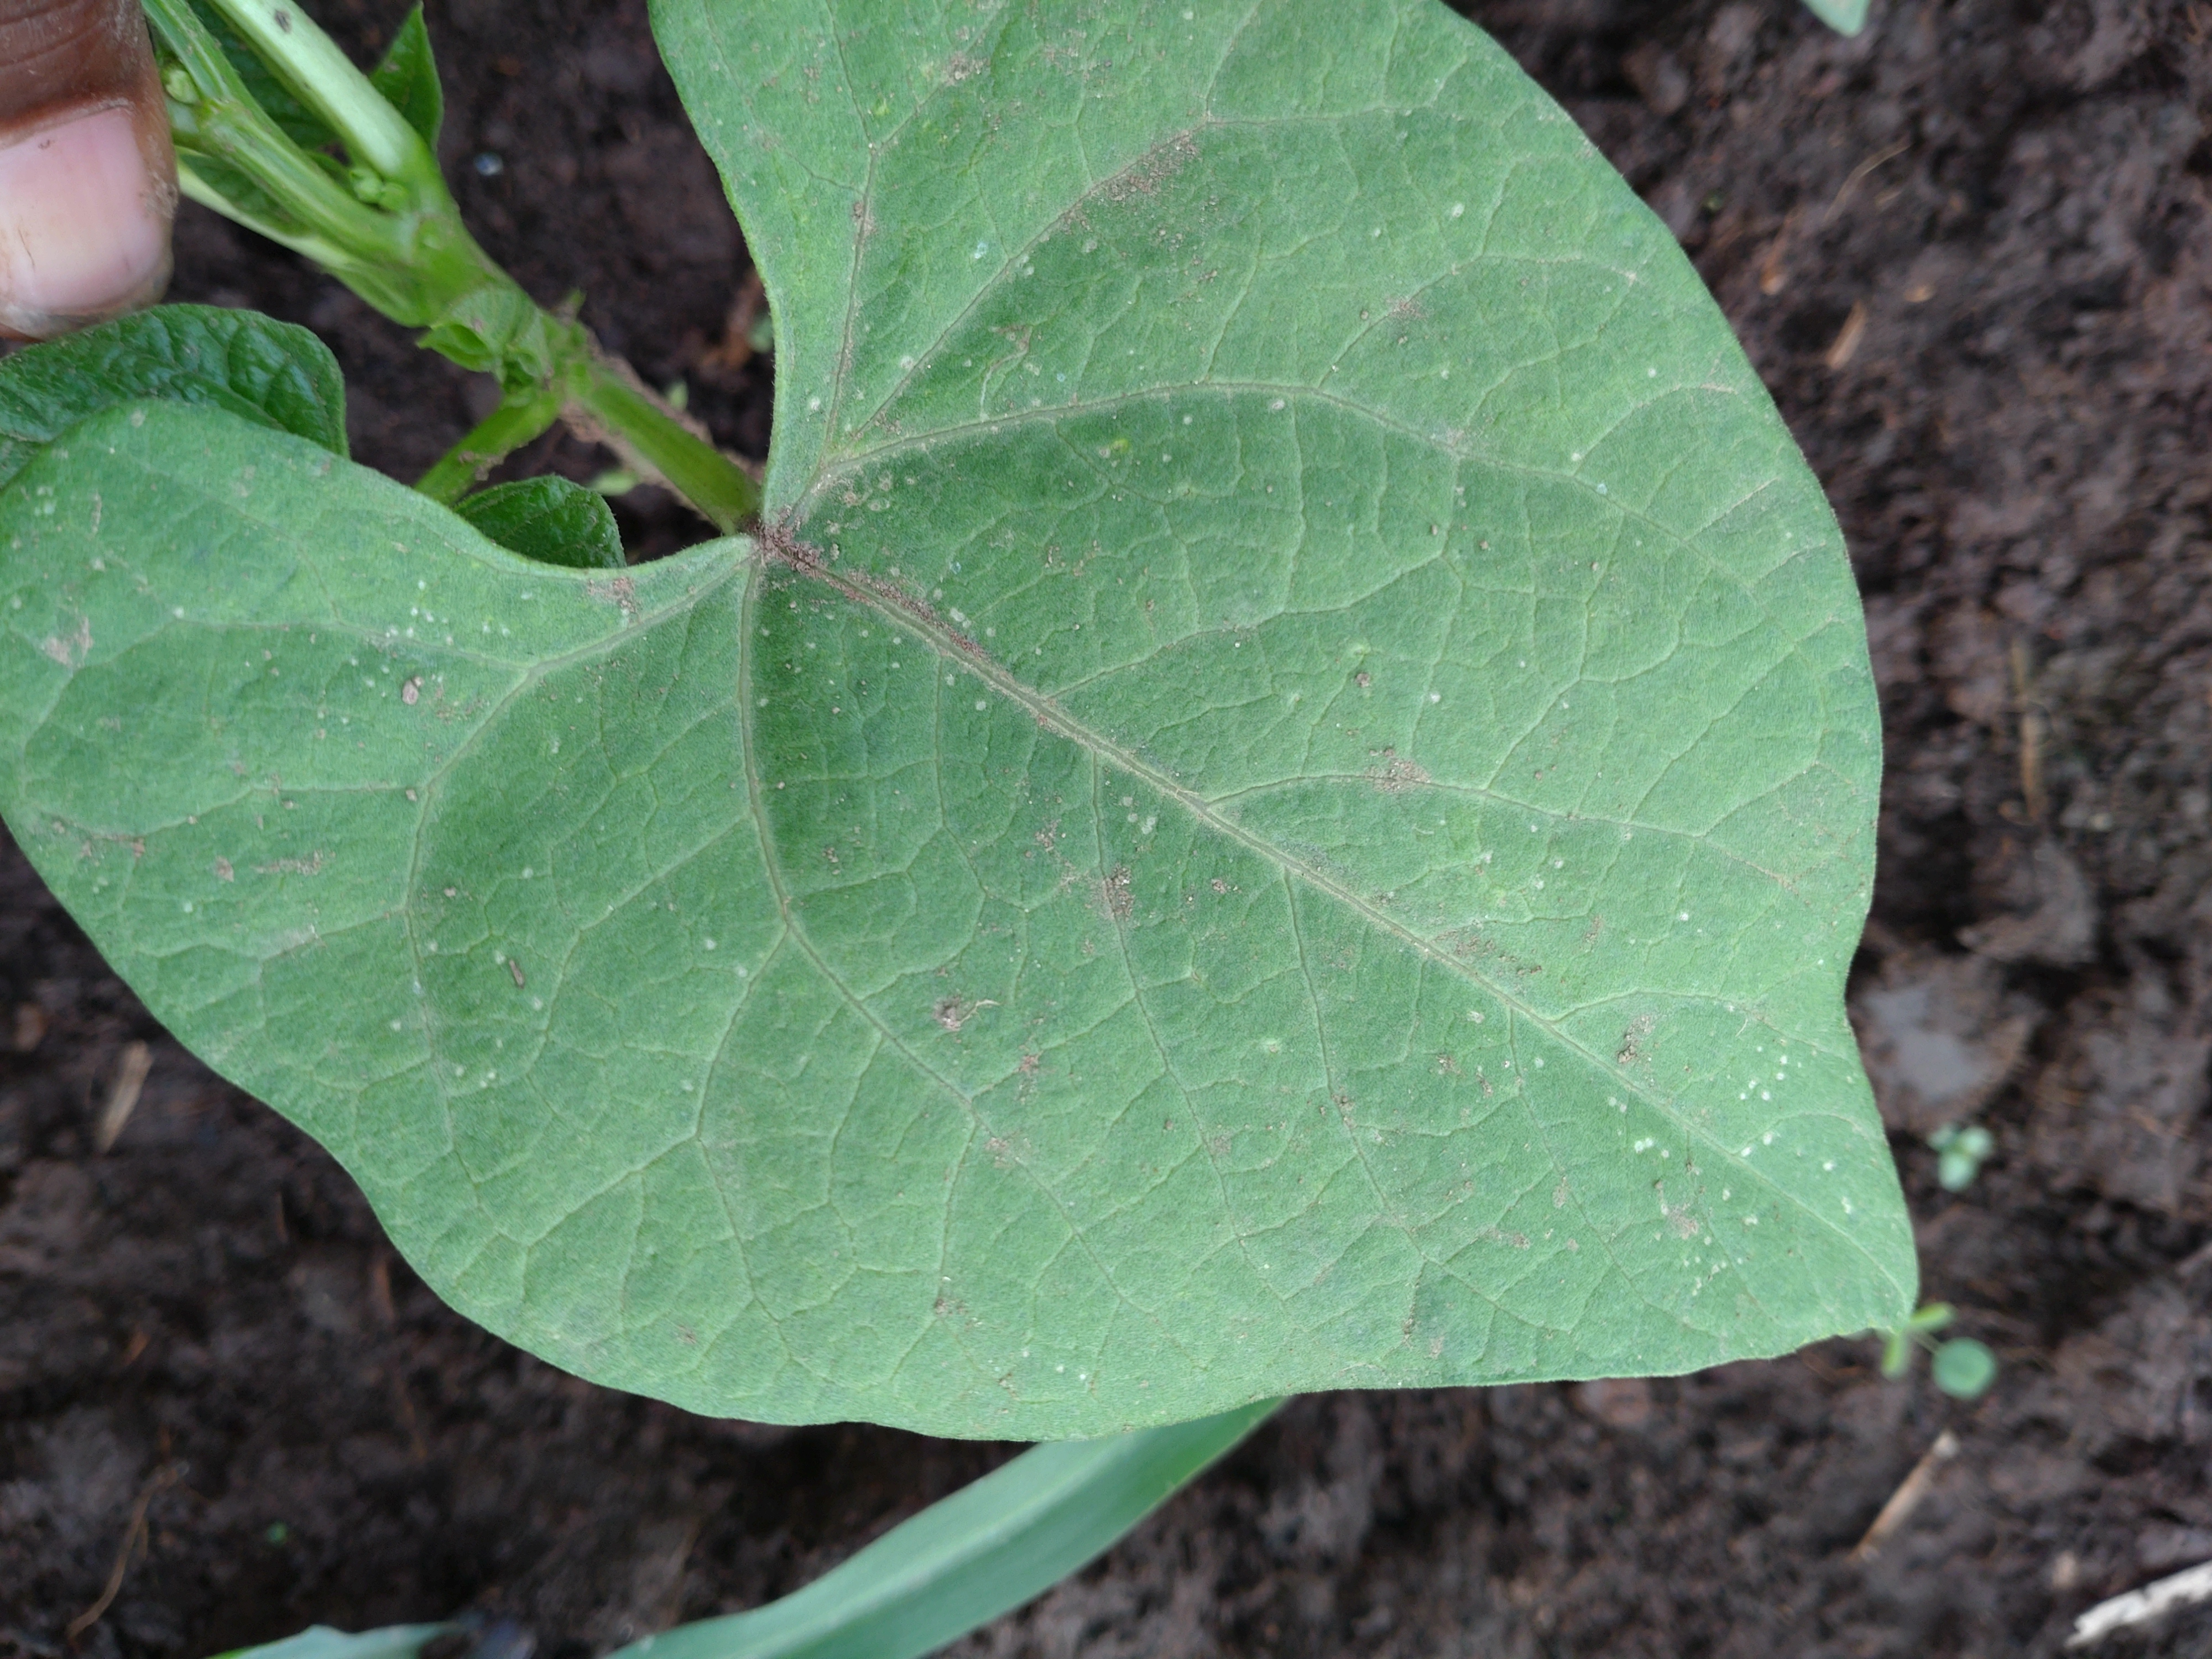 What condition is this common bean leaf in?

healthy
